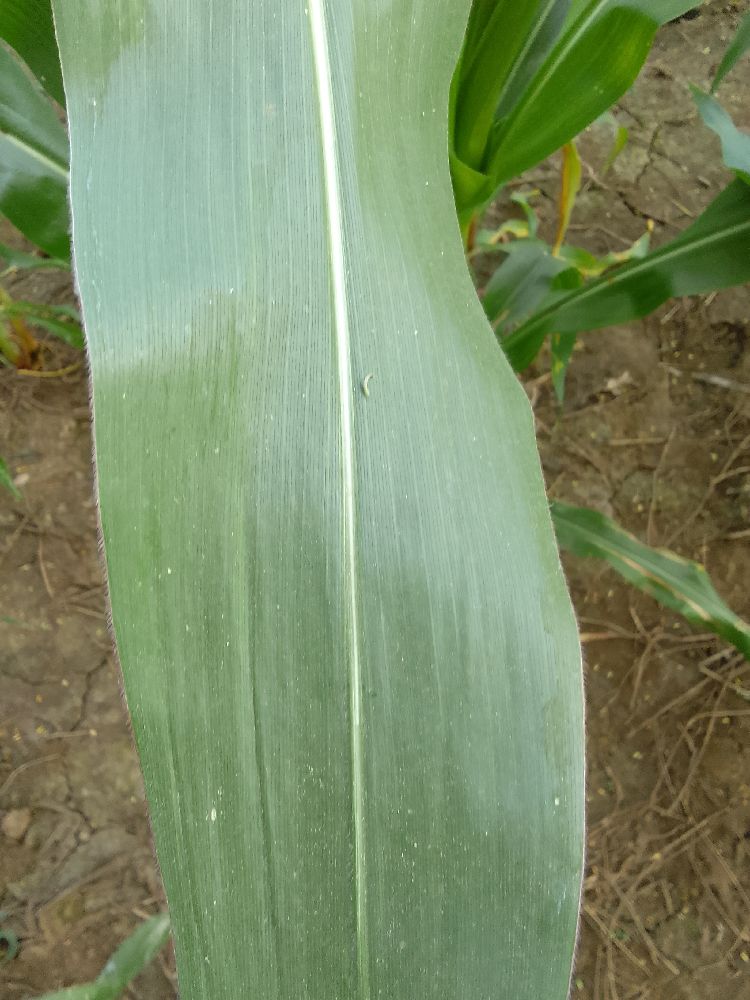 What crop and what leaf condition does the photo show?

maize, healthy
